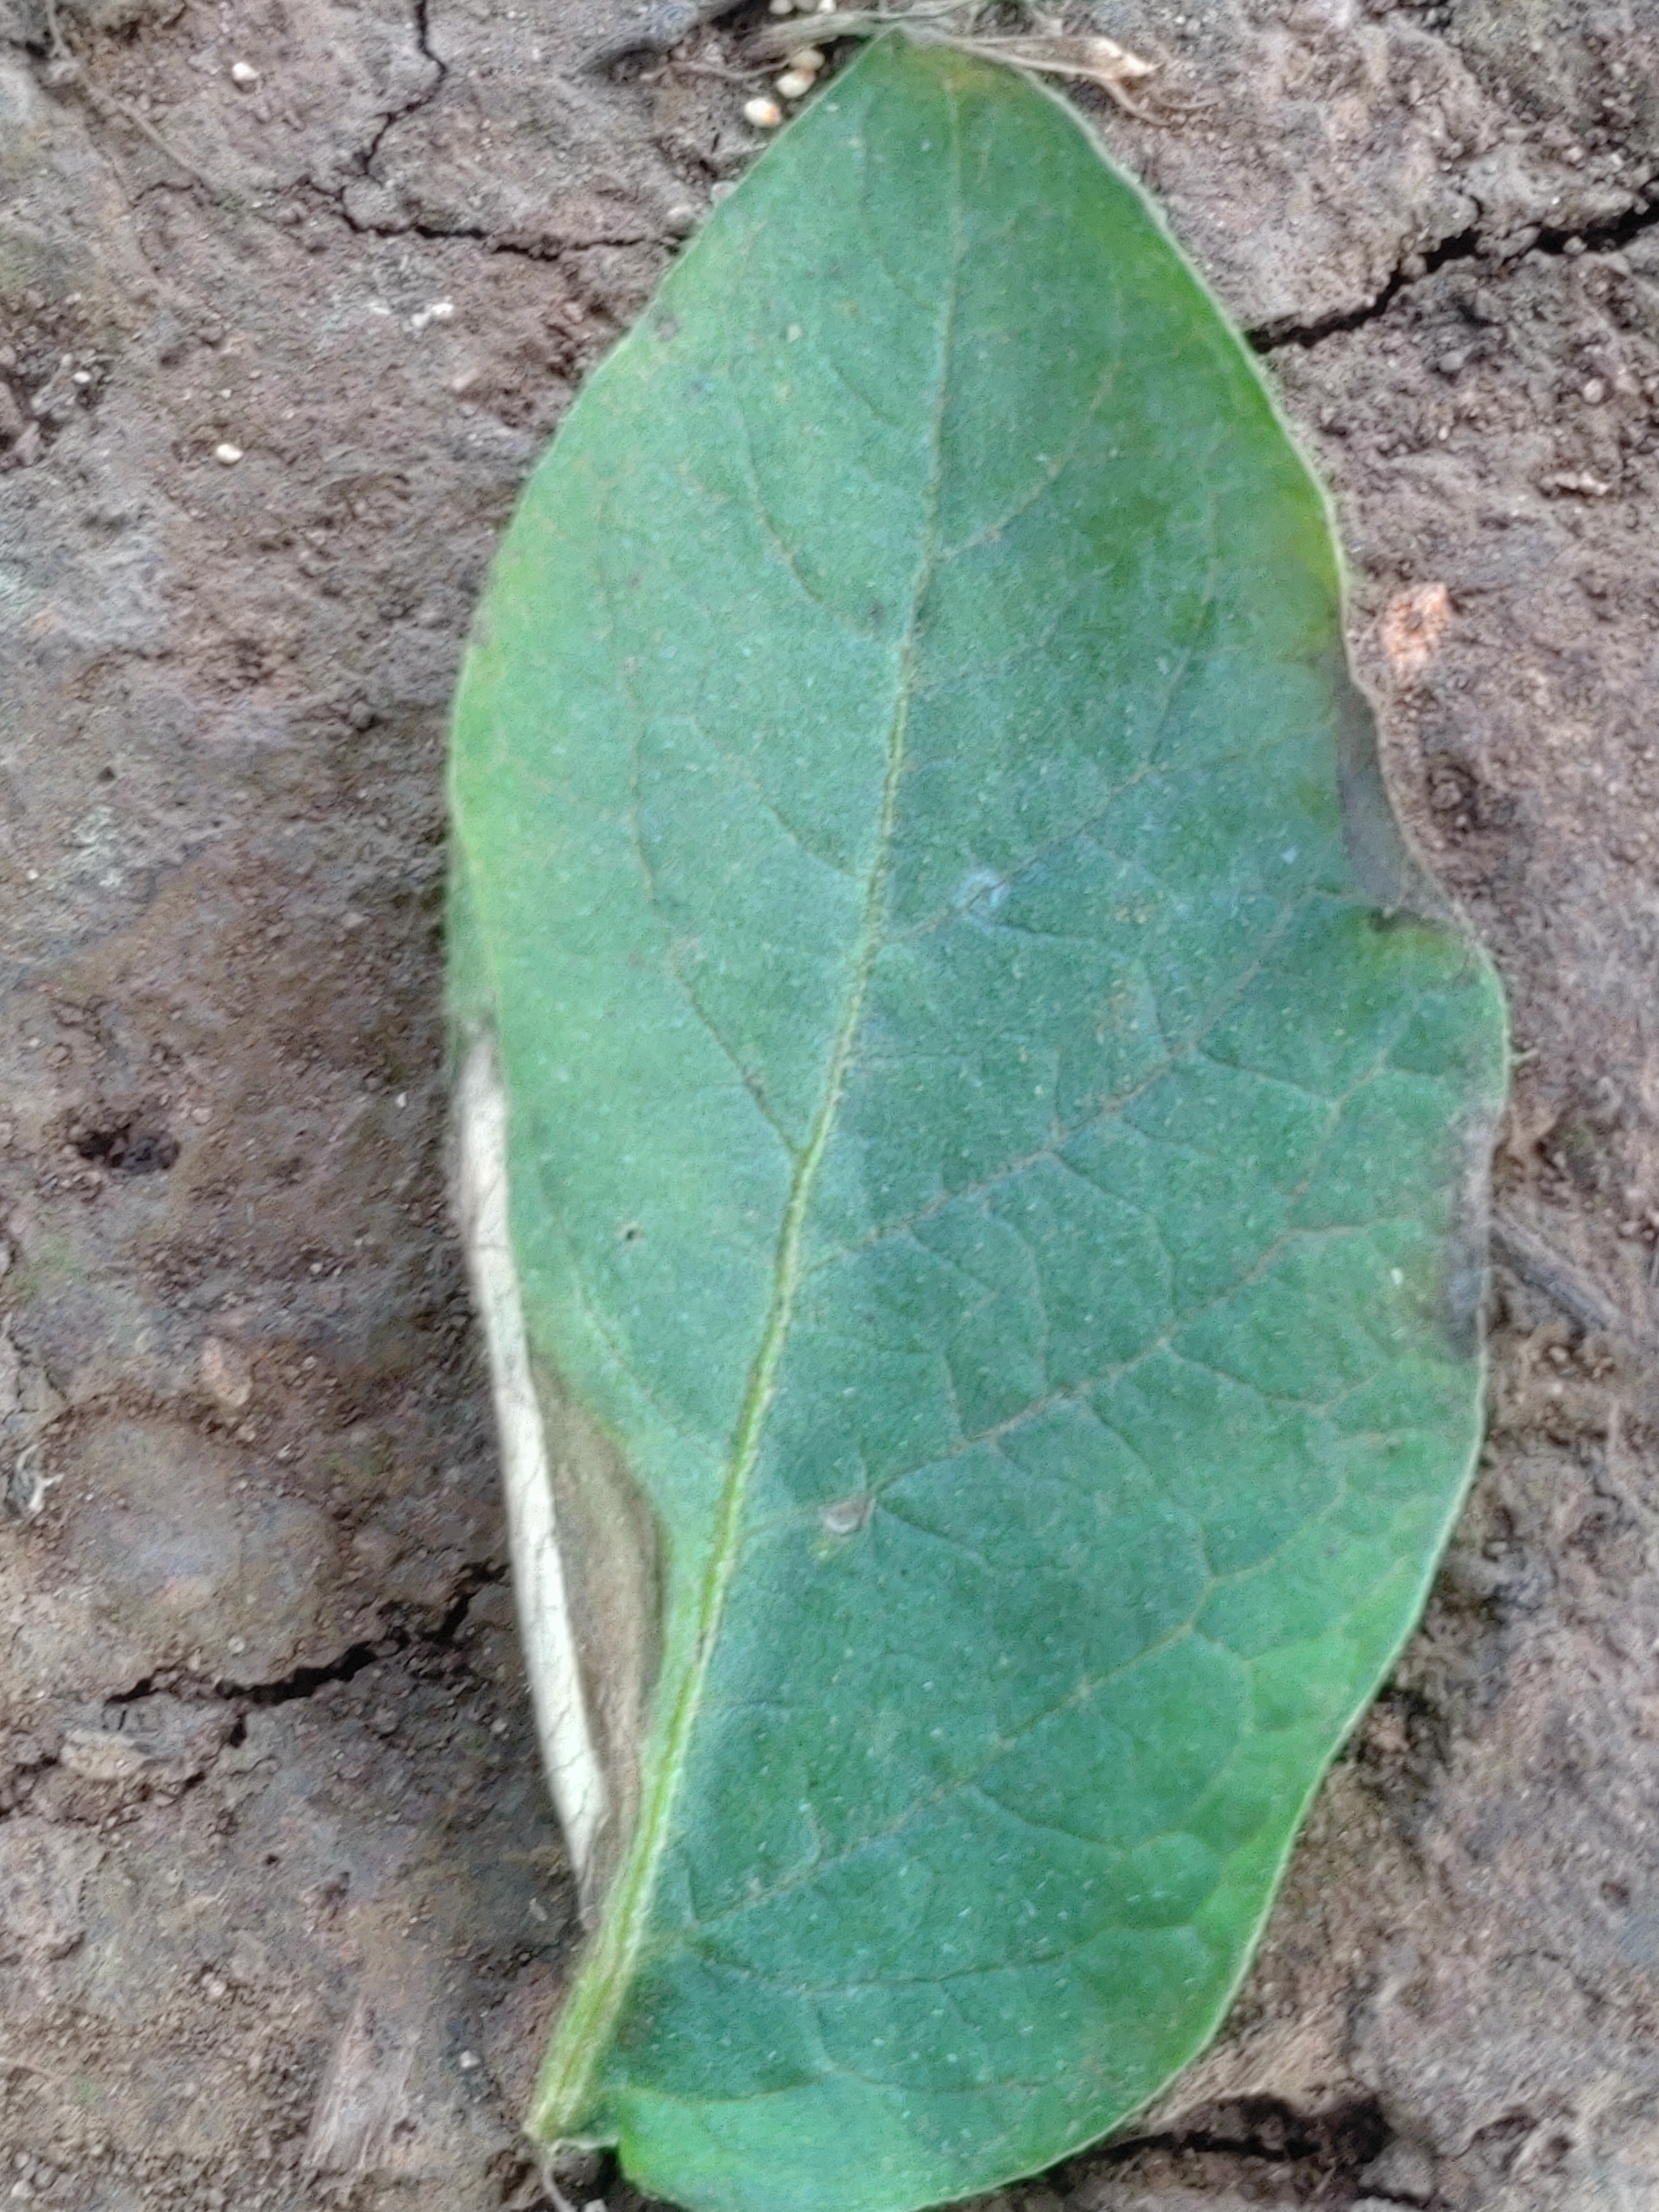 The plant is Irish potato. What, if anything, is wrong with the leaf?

early blight
